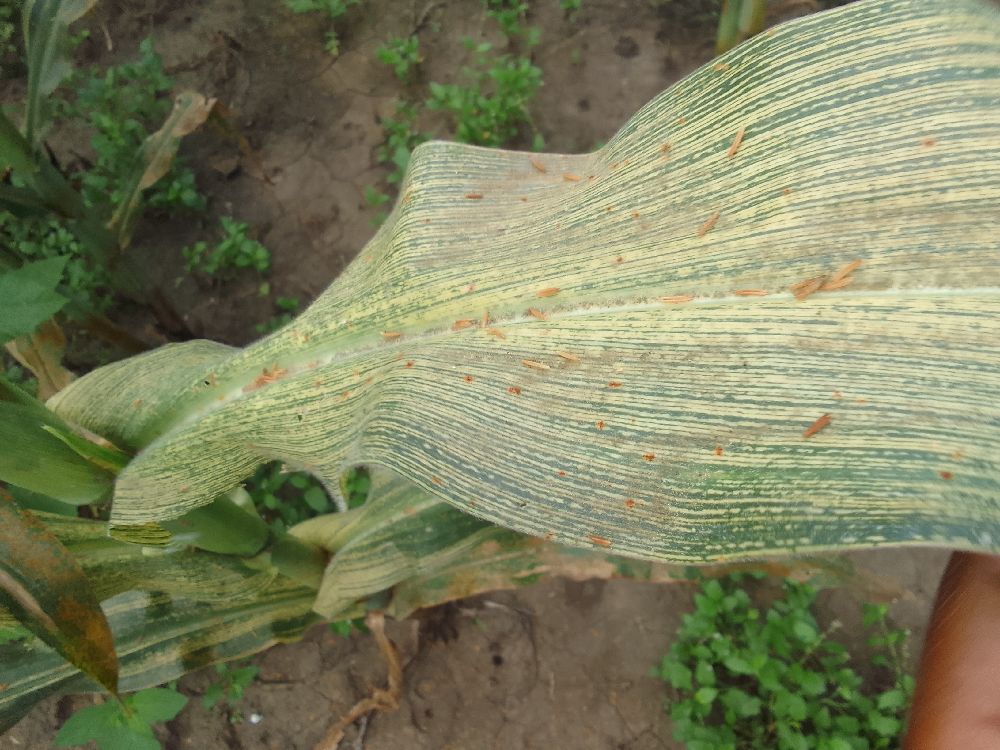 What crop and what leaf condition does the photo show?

maize, maize streak virus
